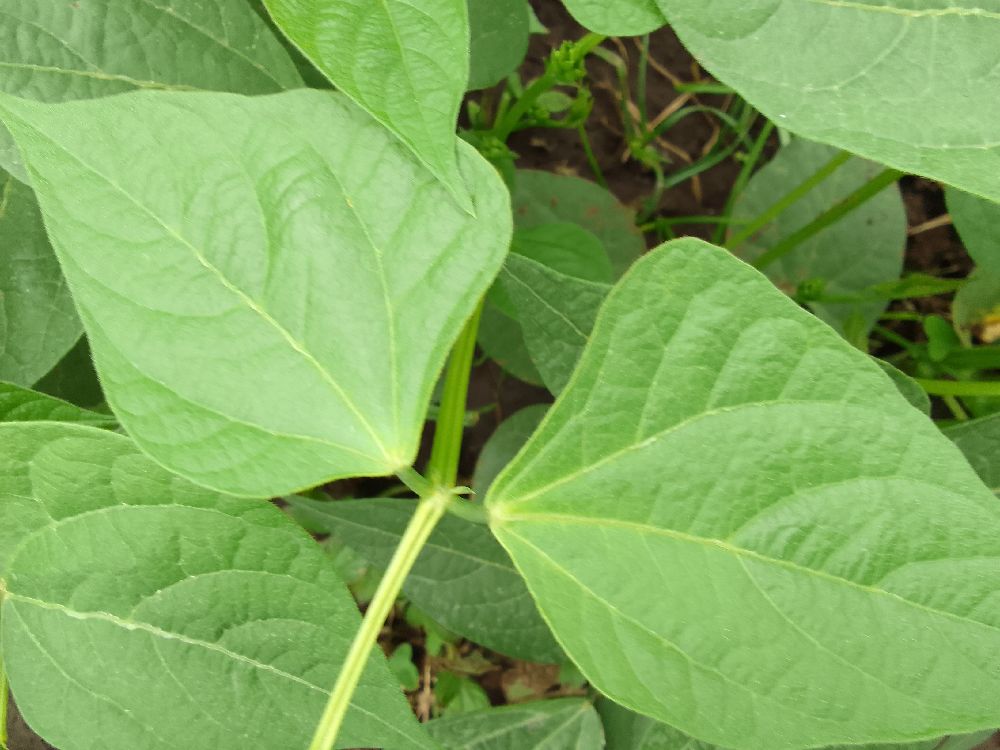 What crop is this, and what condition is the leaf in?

common bean, healthy
